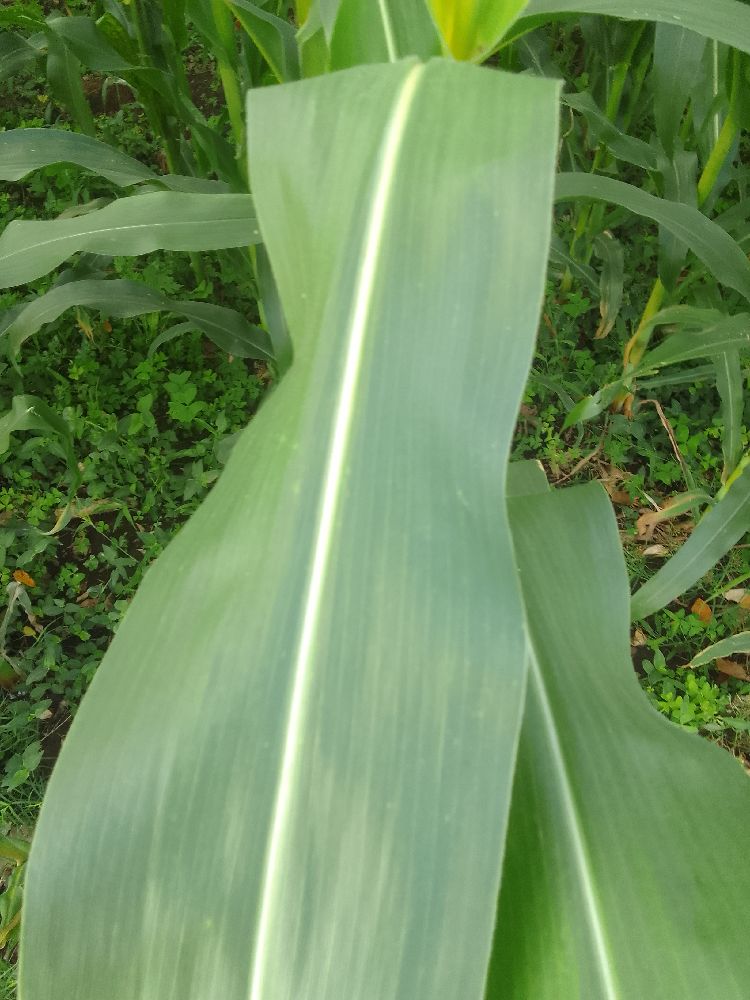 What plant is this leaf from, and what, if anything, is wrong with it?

maize, healthy
